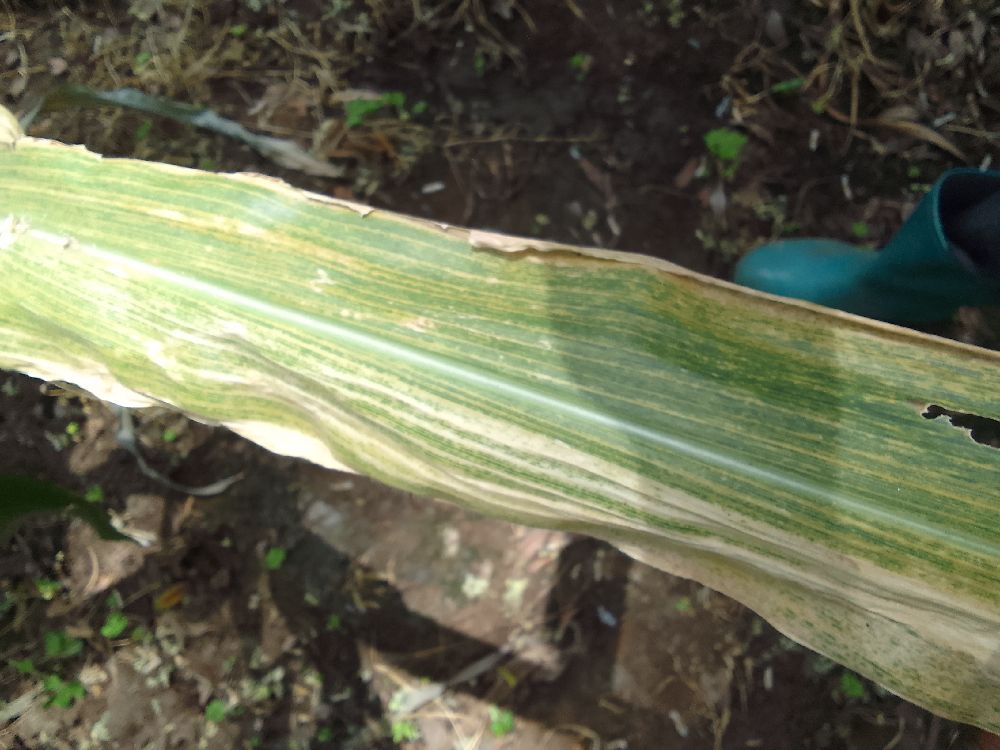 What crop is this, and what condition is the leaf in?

maize, maize lethal necrosis
